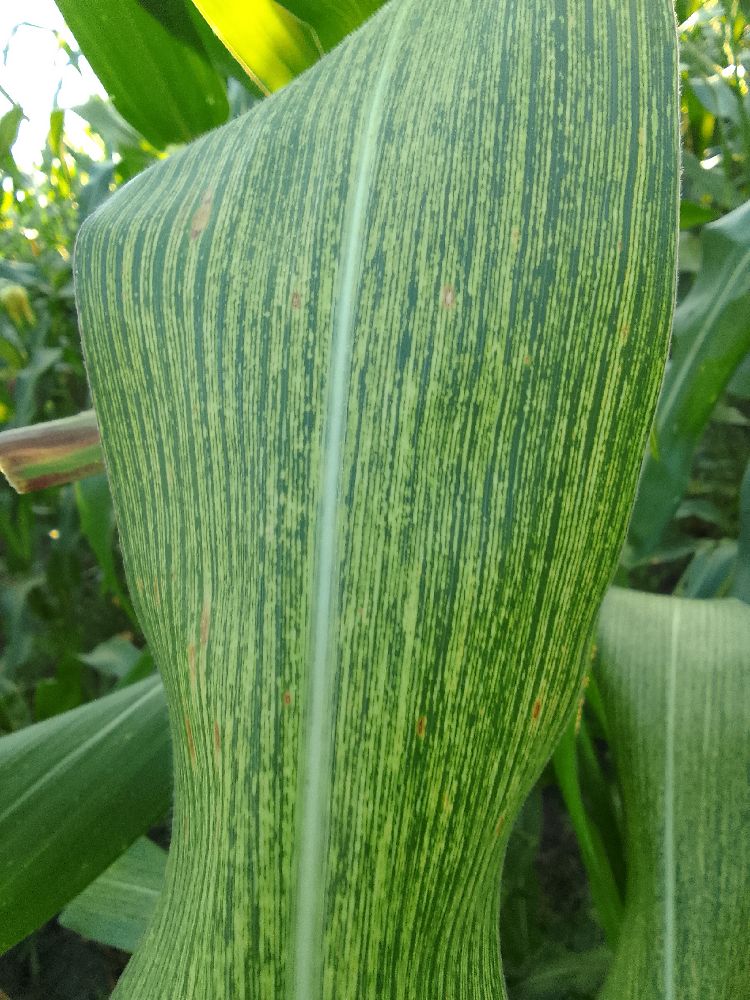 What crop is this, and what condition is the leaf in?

maize, maize streak virus
